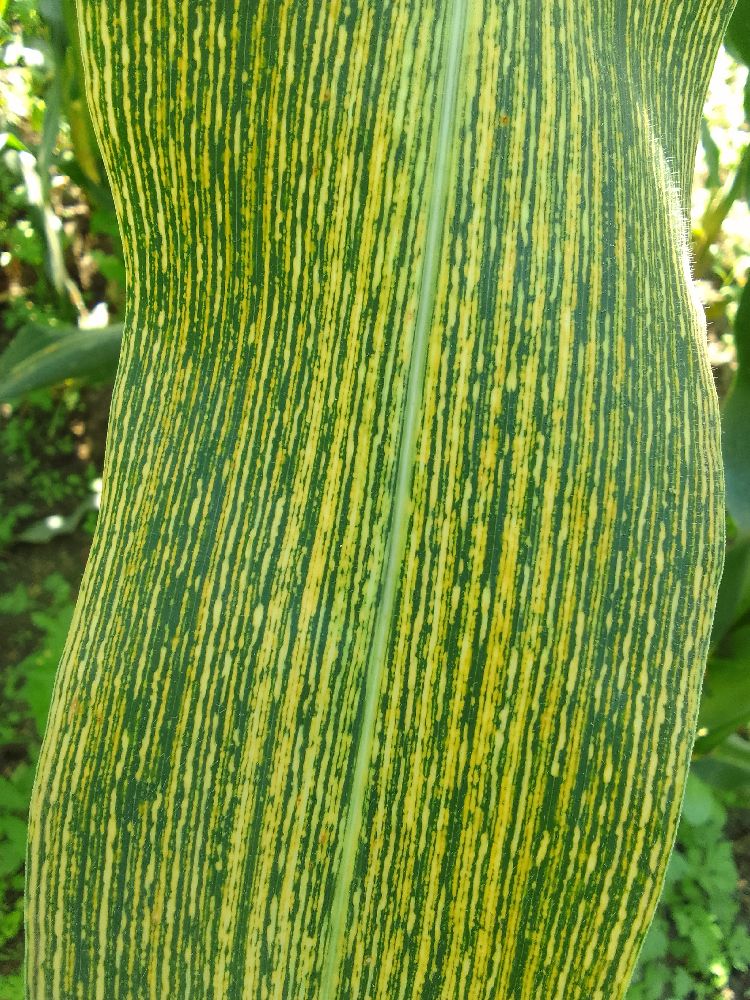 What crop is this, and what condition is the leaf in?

maize, maize streak virus
